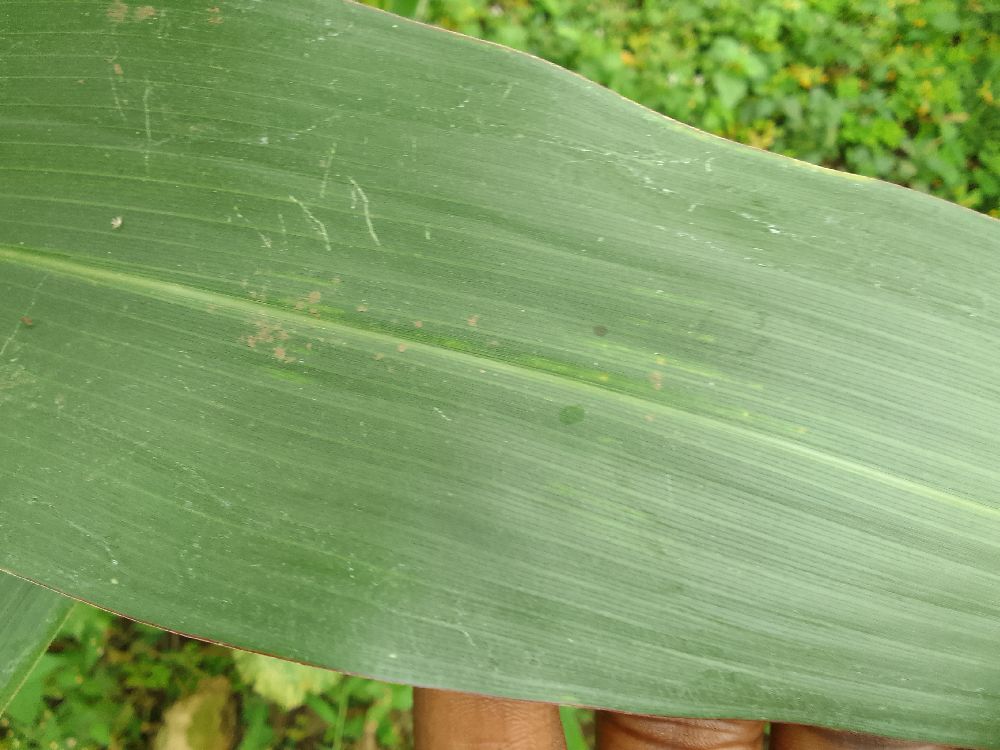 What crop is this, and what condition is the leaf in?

maize, healthy
